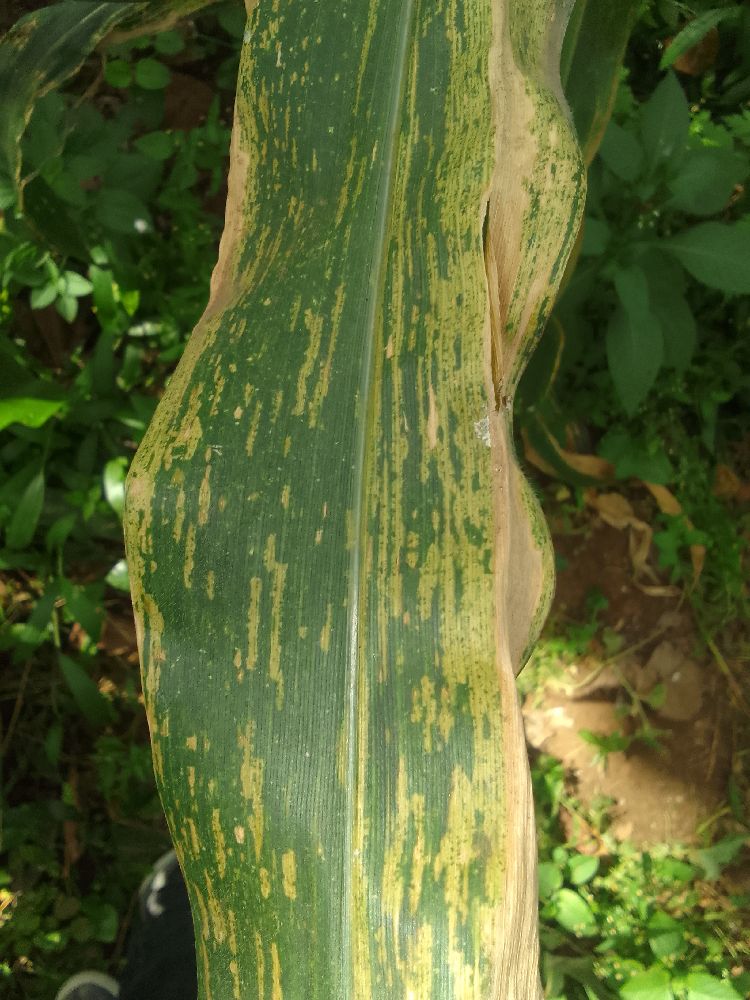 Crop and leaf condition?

maize, maize lethal necrosis
